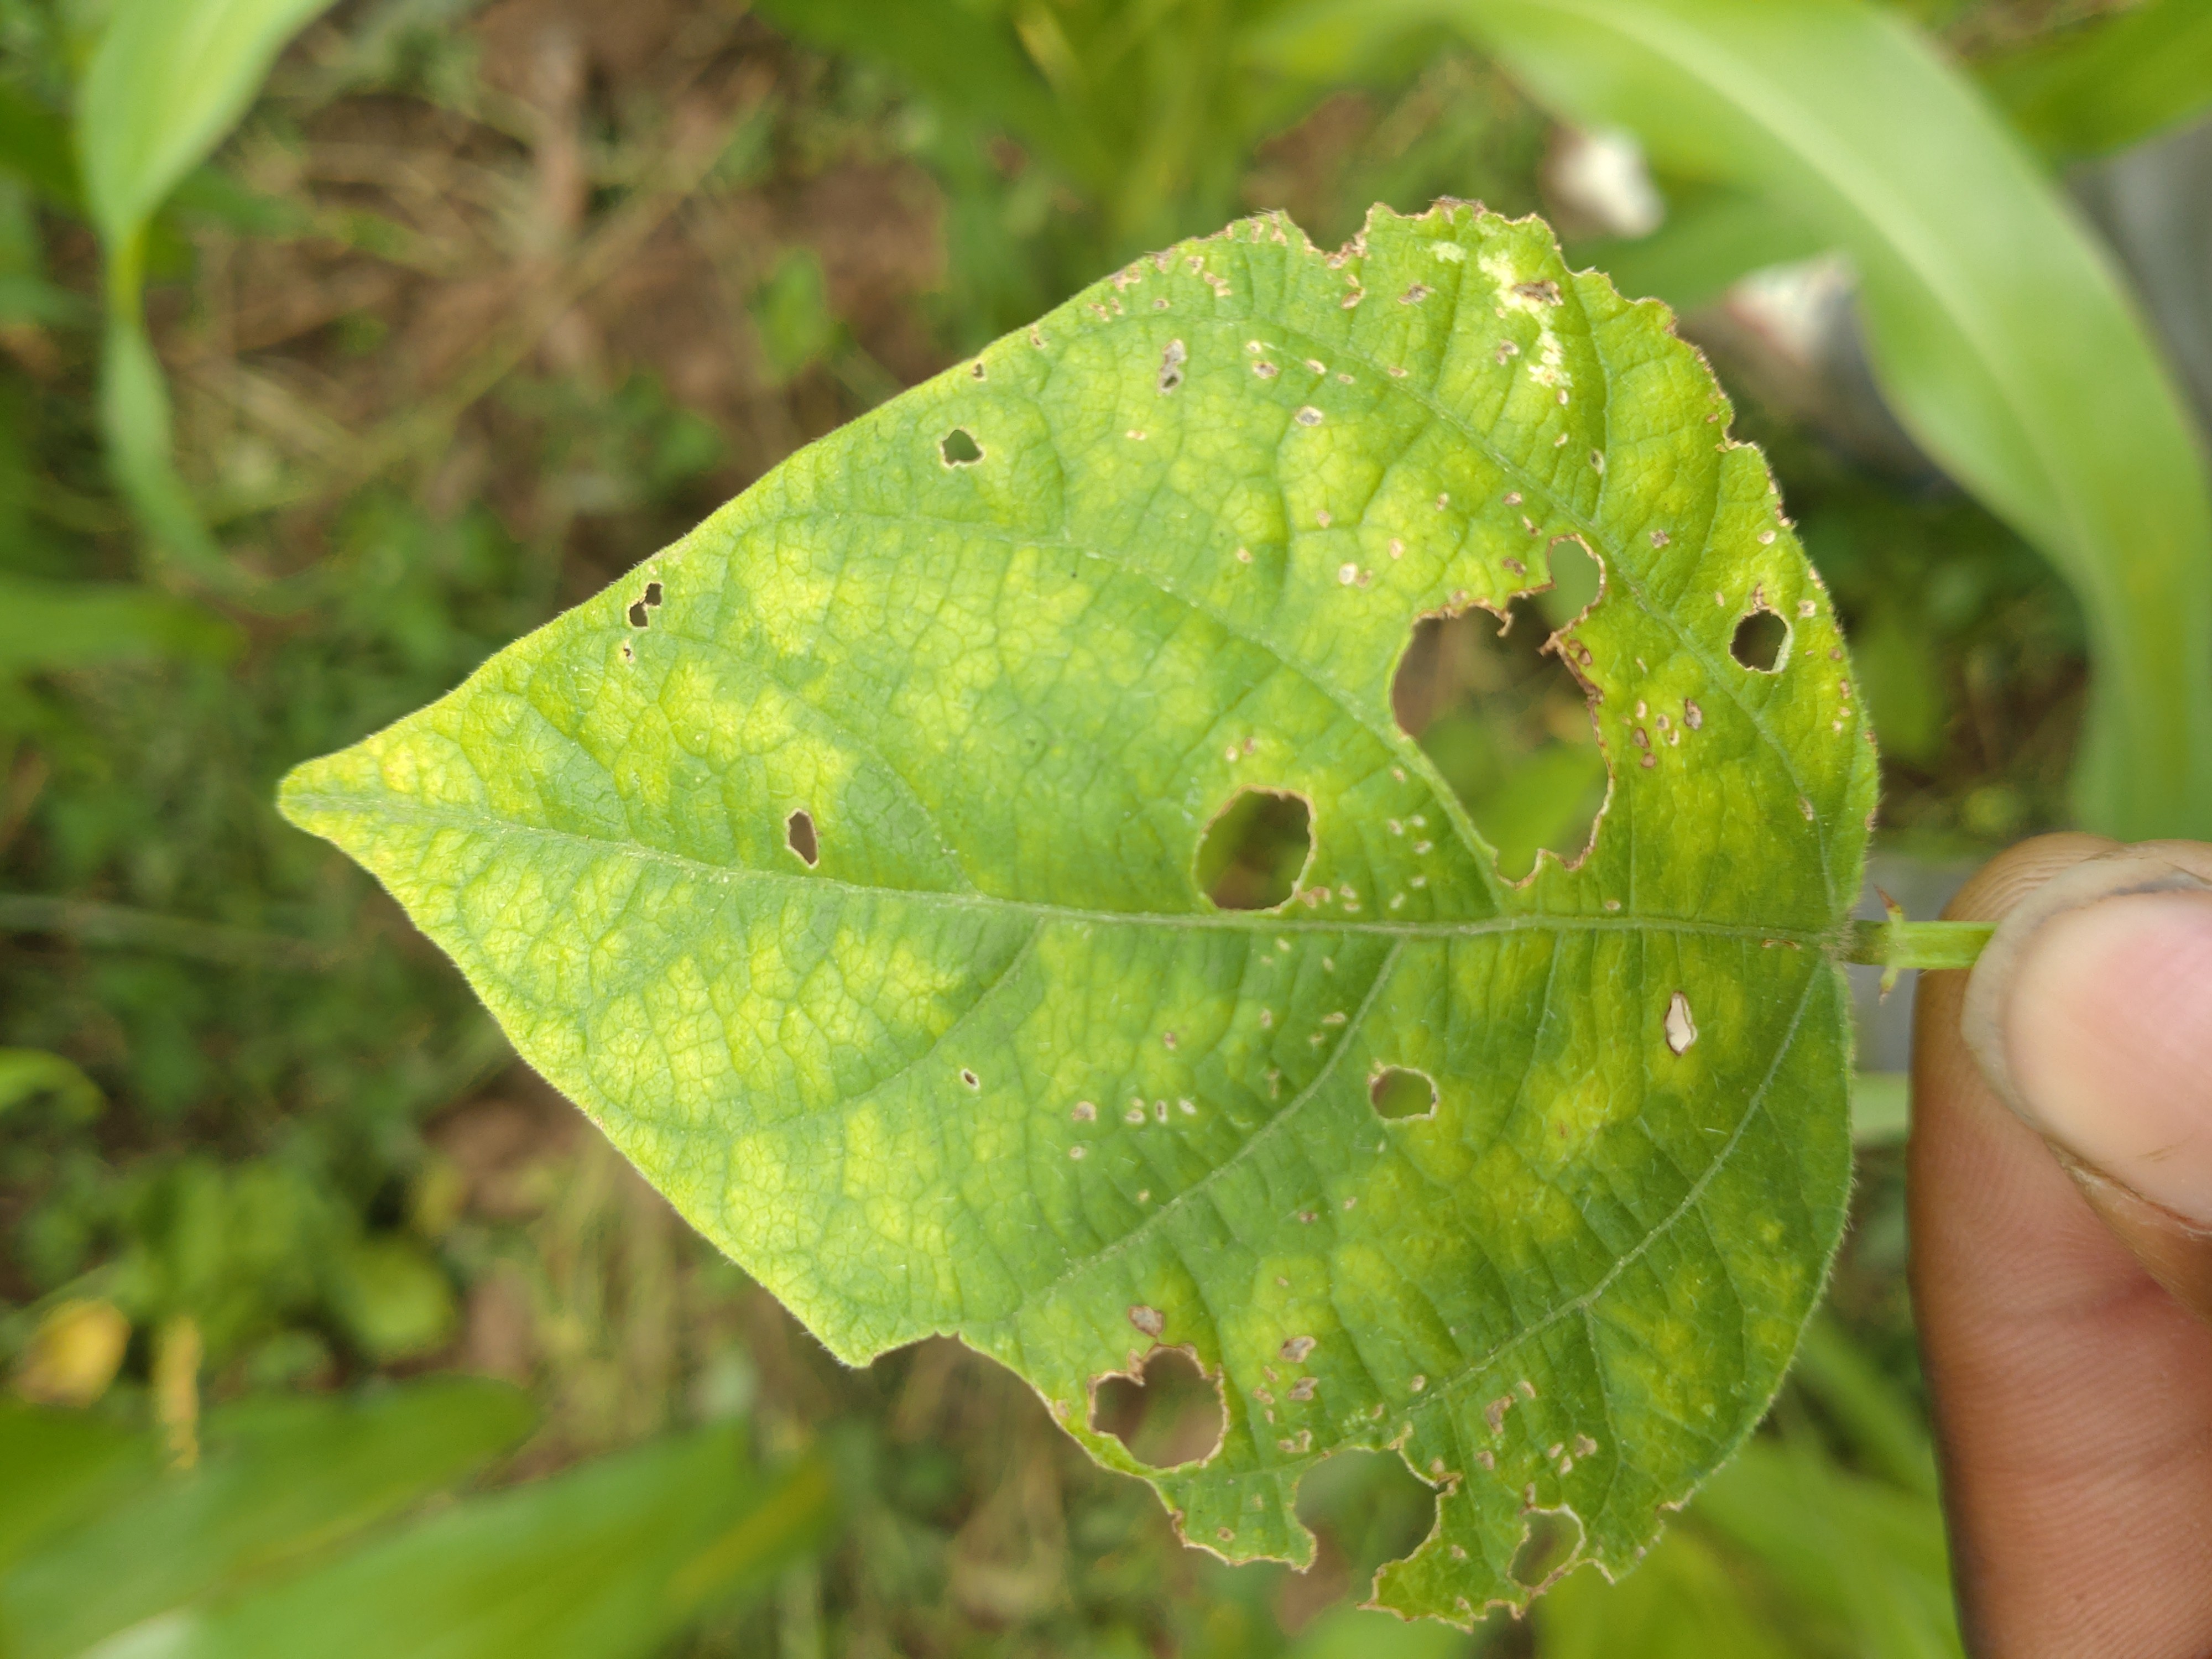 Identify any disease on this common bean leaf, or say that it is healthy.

rust
